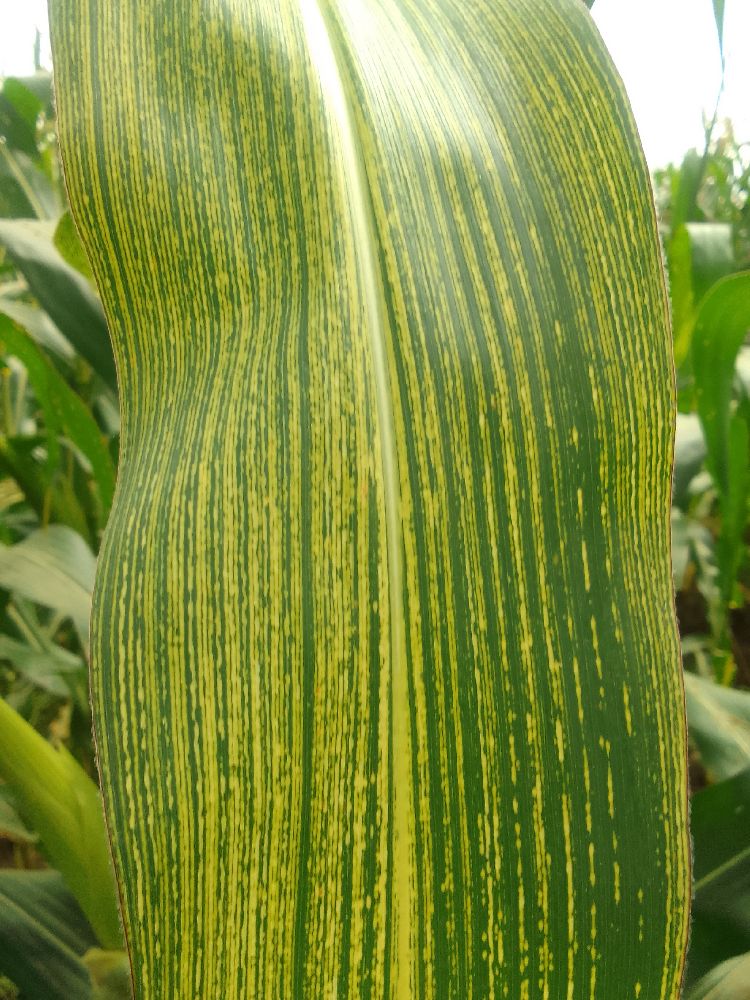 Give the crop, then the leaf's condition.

maize, maize streak virus
